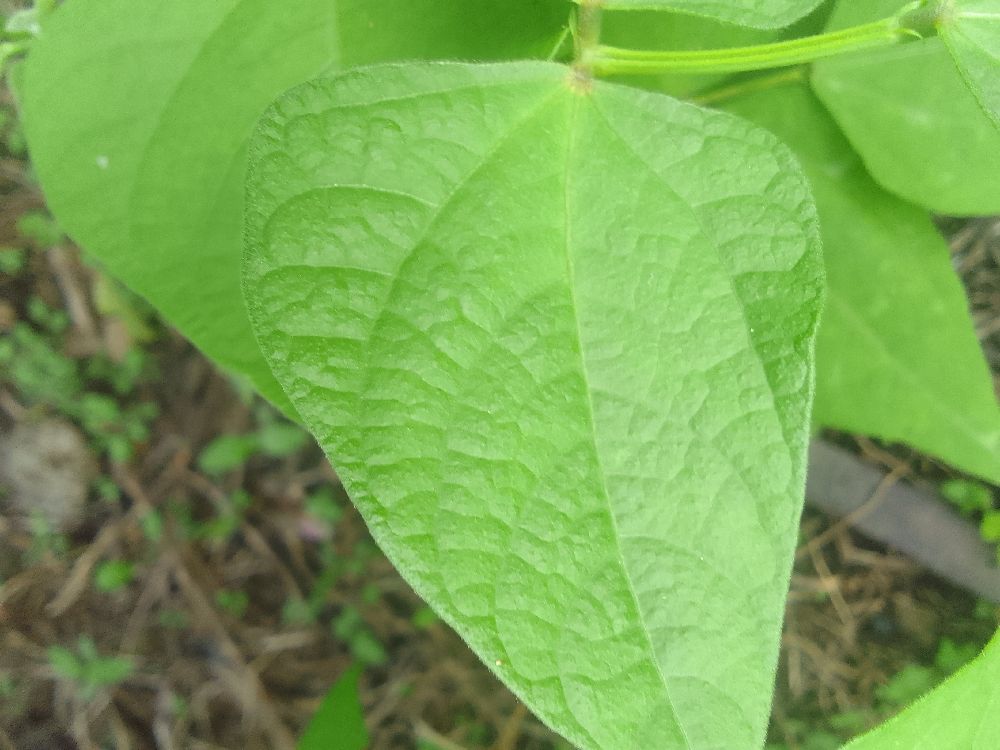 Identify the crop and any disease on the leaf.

common bean, healthy
